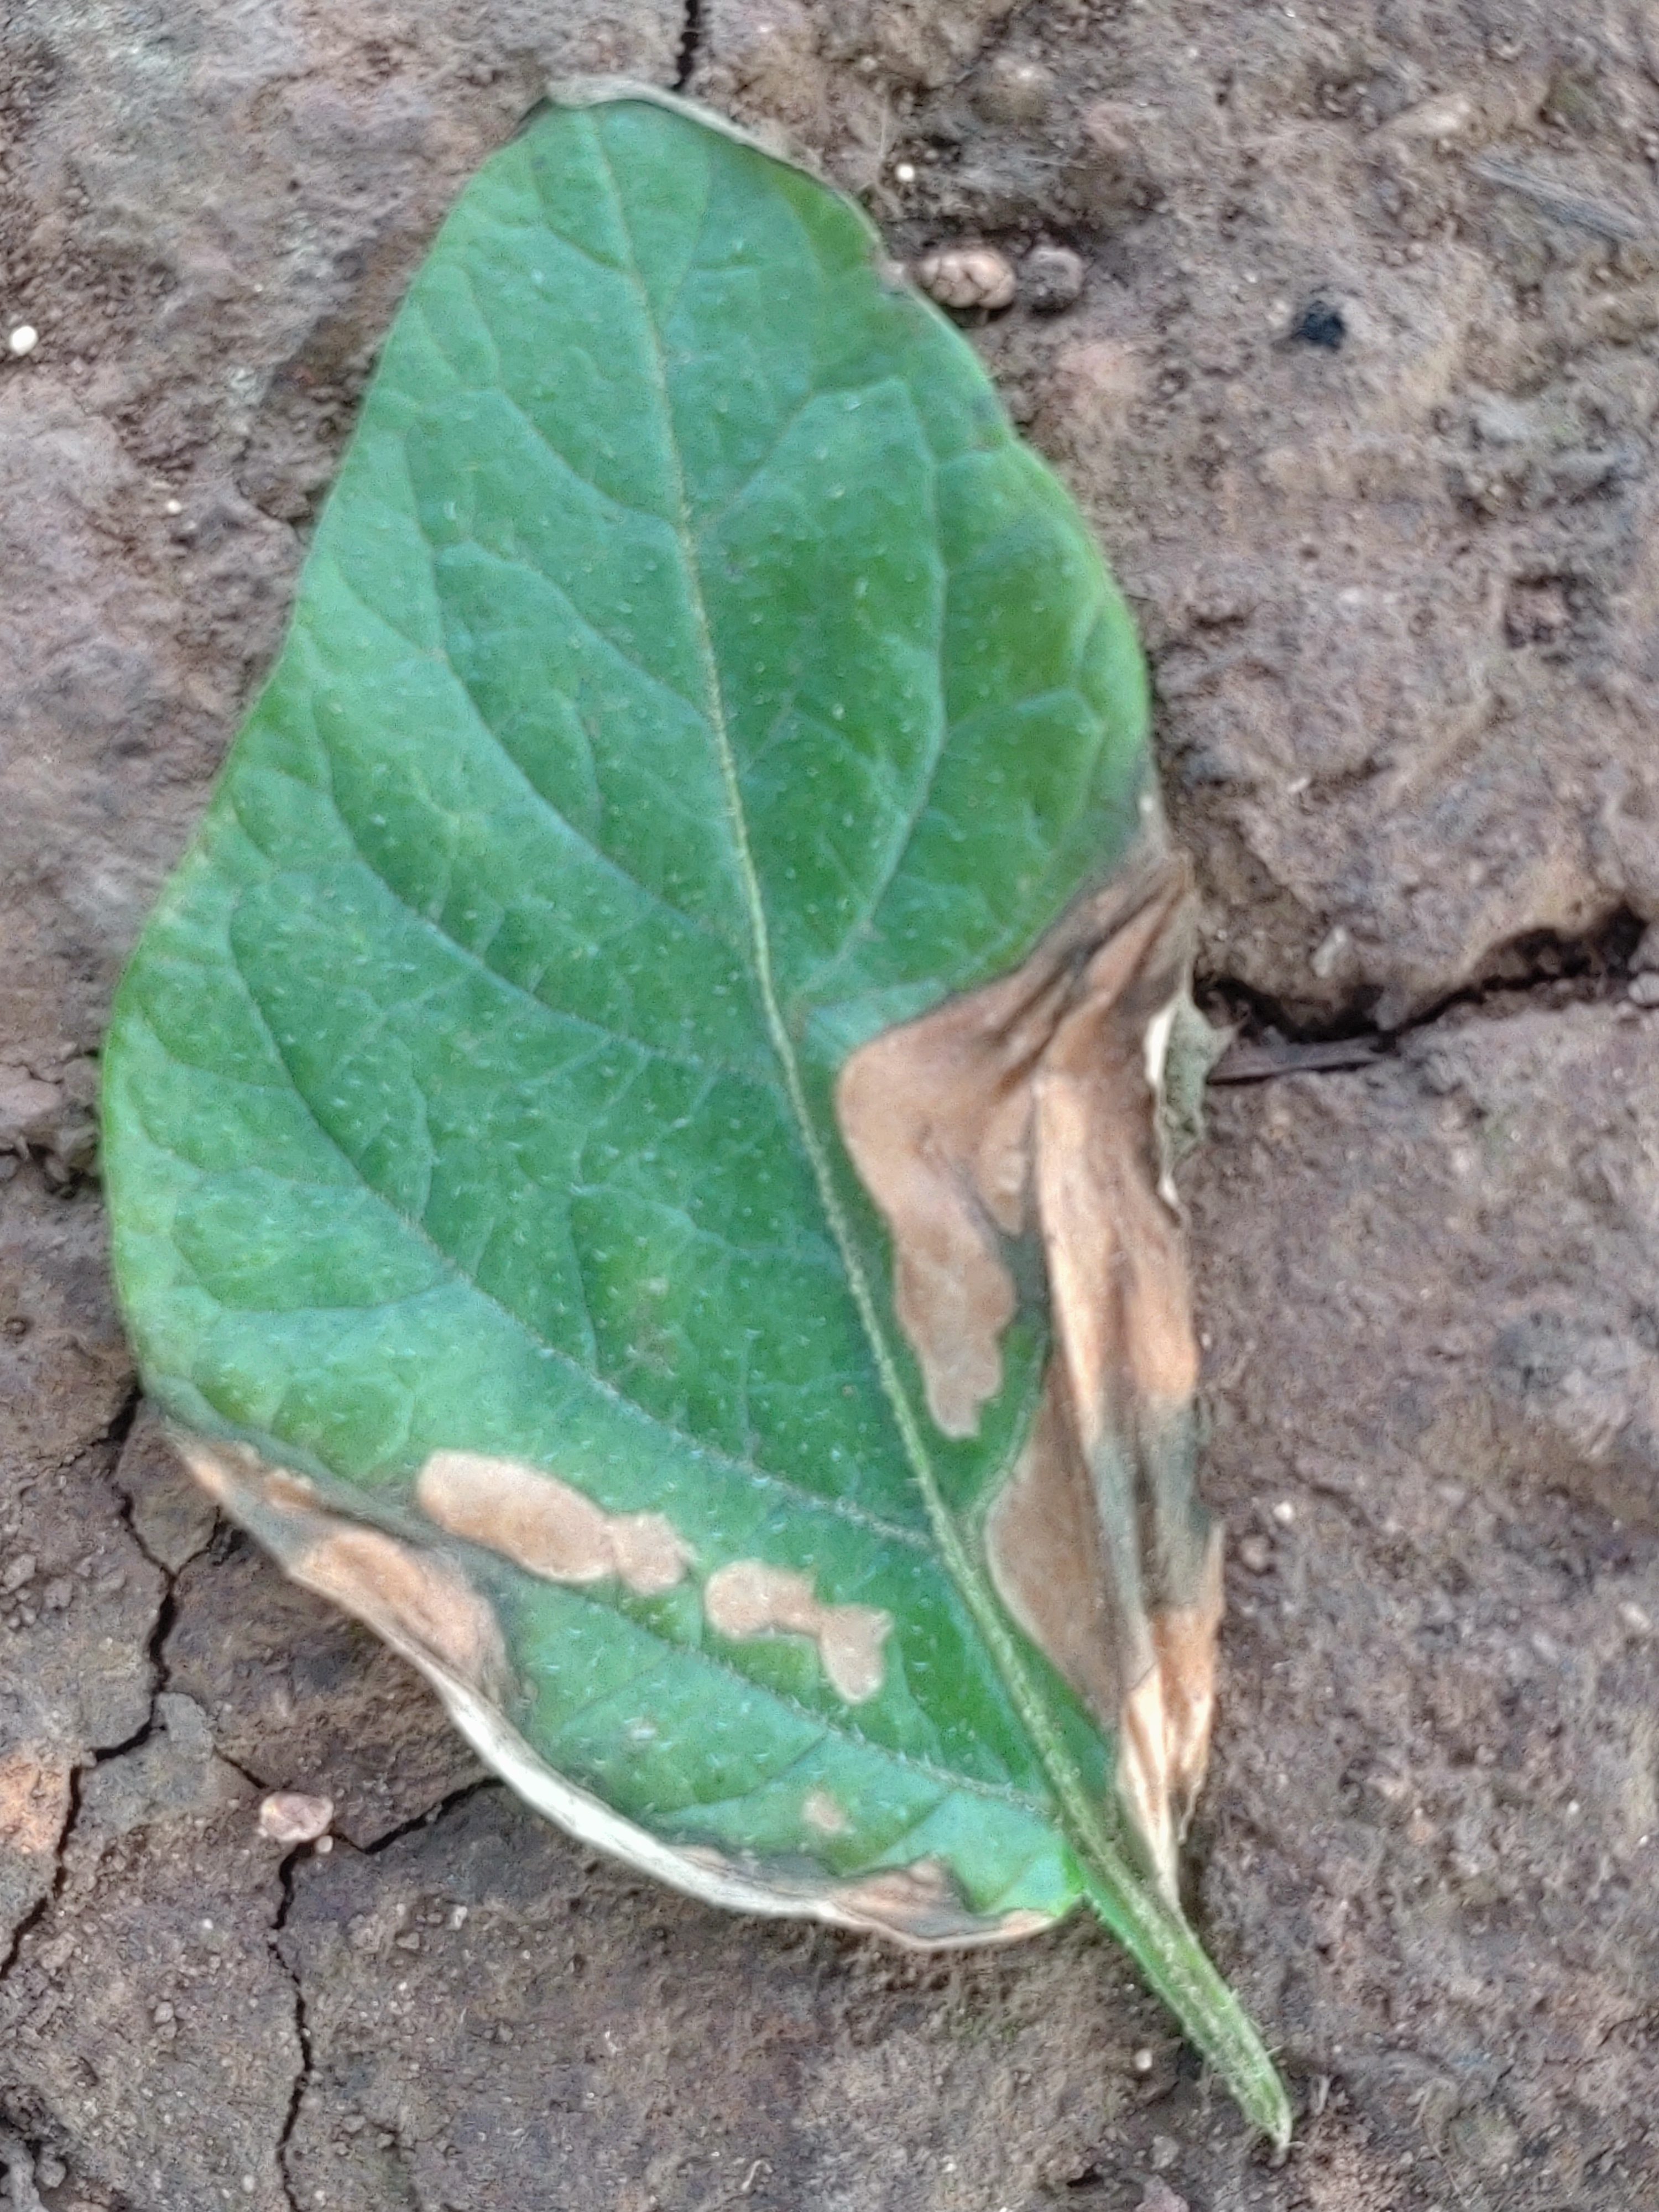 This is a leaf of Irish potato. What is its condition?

early blight
